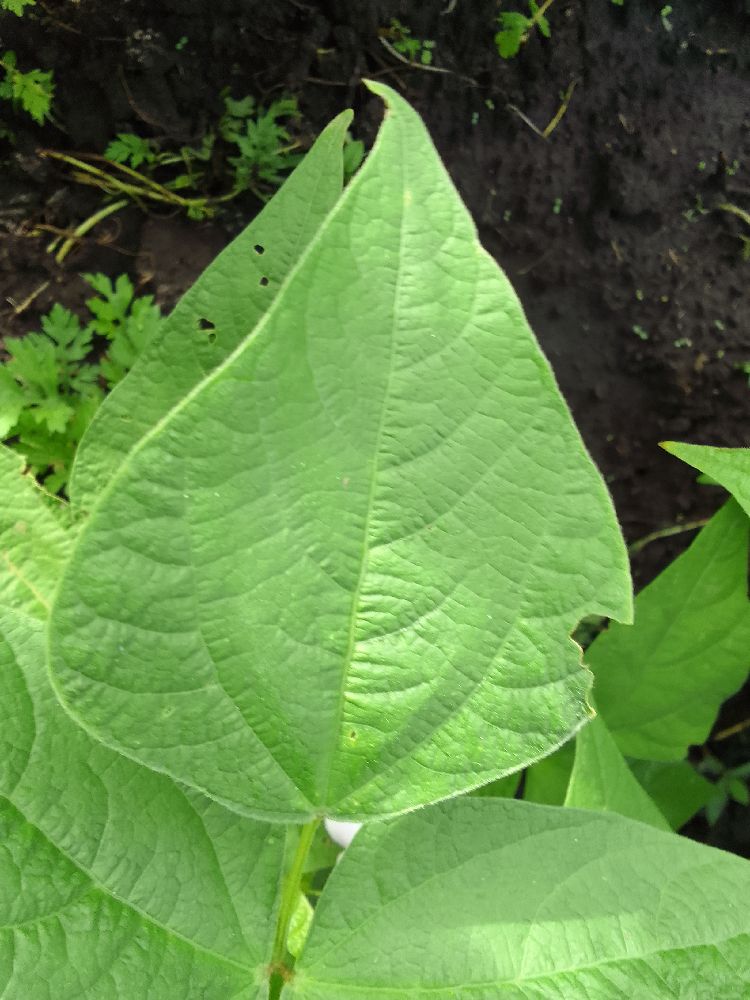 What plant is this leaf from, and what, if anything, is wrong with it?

common bean, healthy
